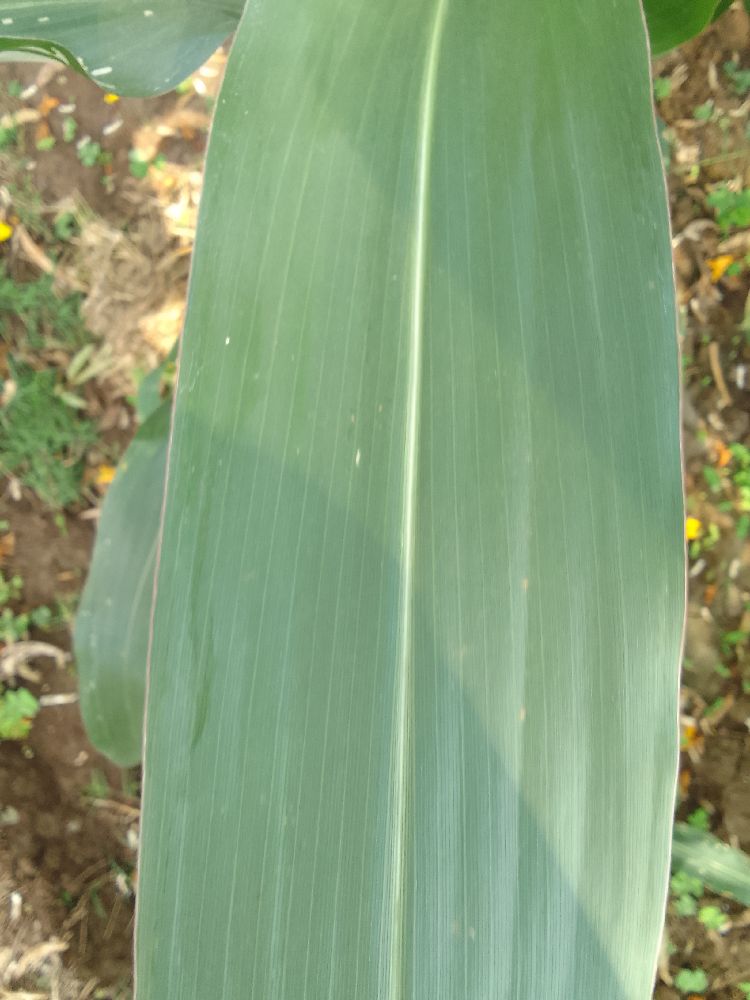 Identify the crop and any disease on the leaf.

maize, healthy
